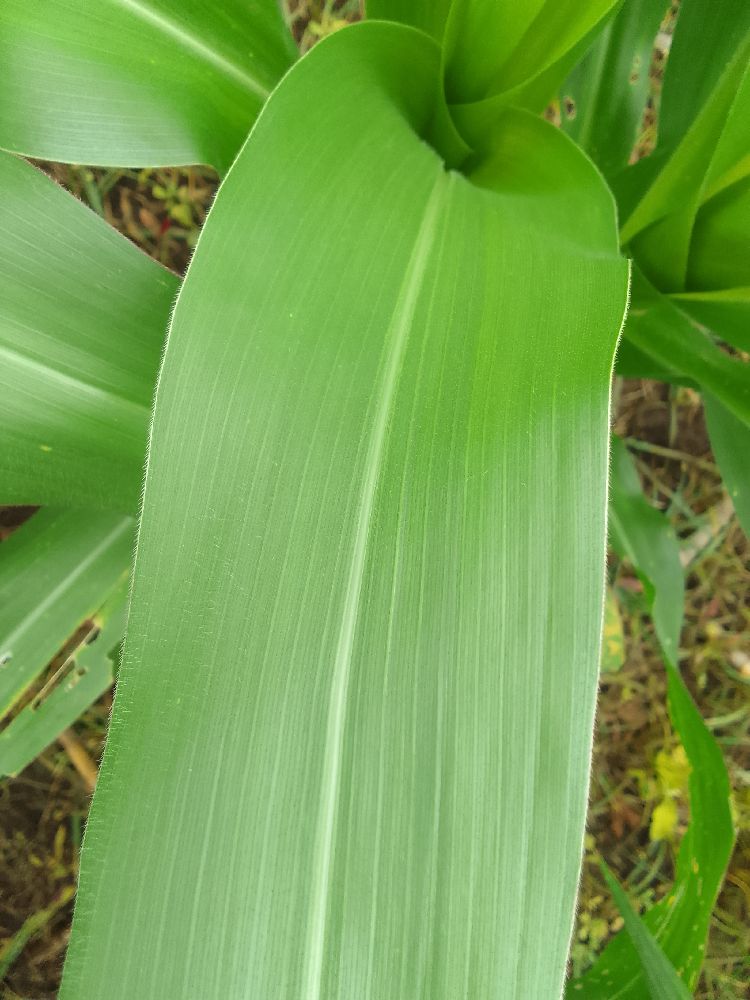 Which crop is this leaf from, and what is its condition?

maize, healthy
